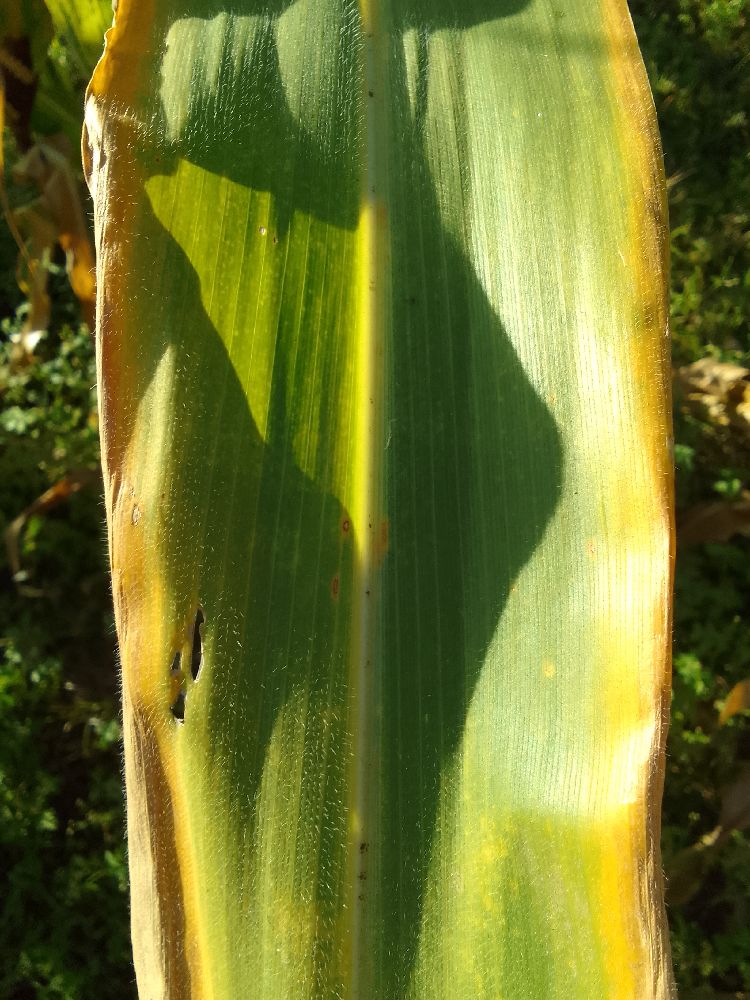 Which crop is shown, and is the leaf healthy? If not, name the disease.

maize, maize lethal necrosis
